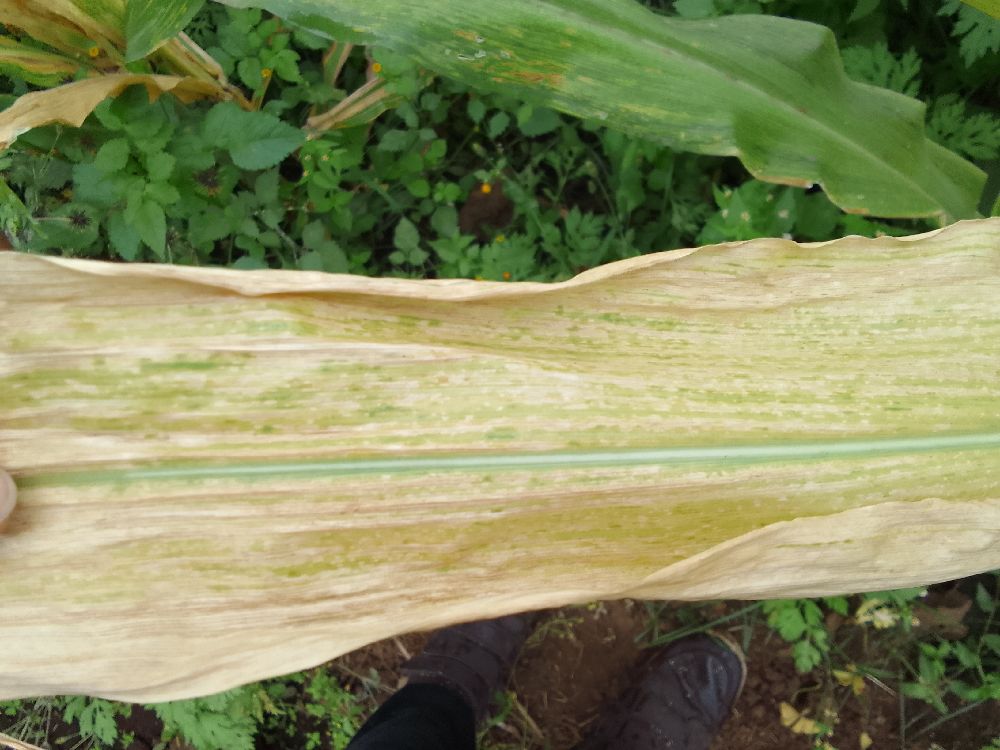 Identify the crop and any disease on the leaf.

maize, maize lethal necrosis
